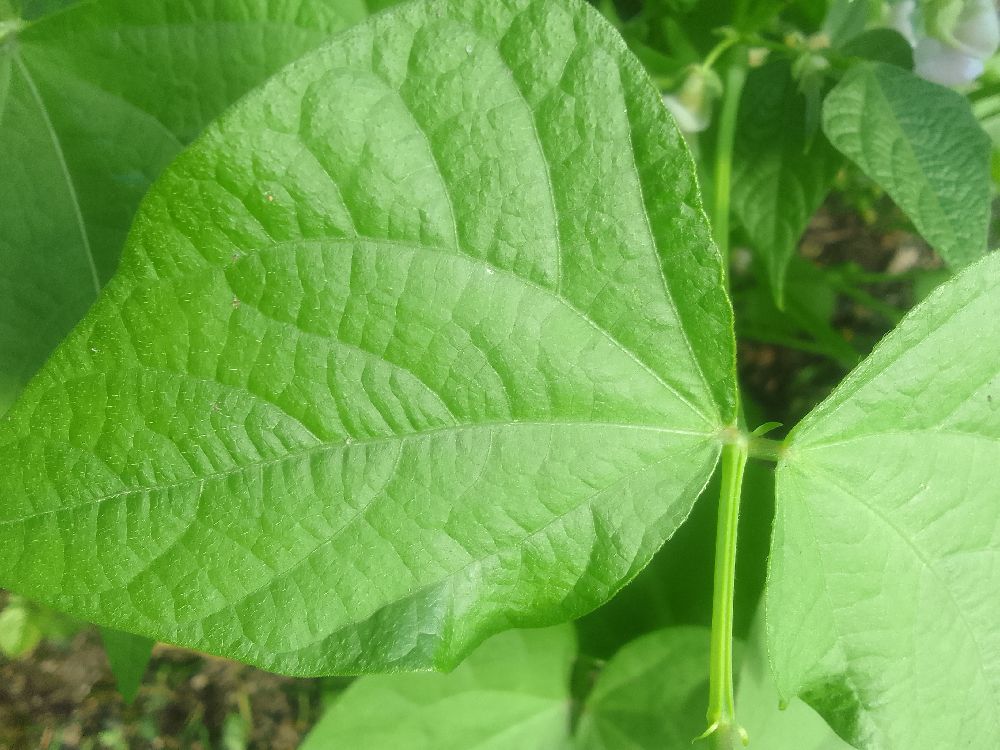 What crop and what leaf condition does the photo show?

common bean, healthy
